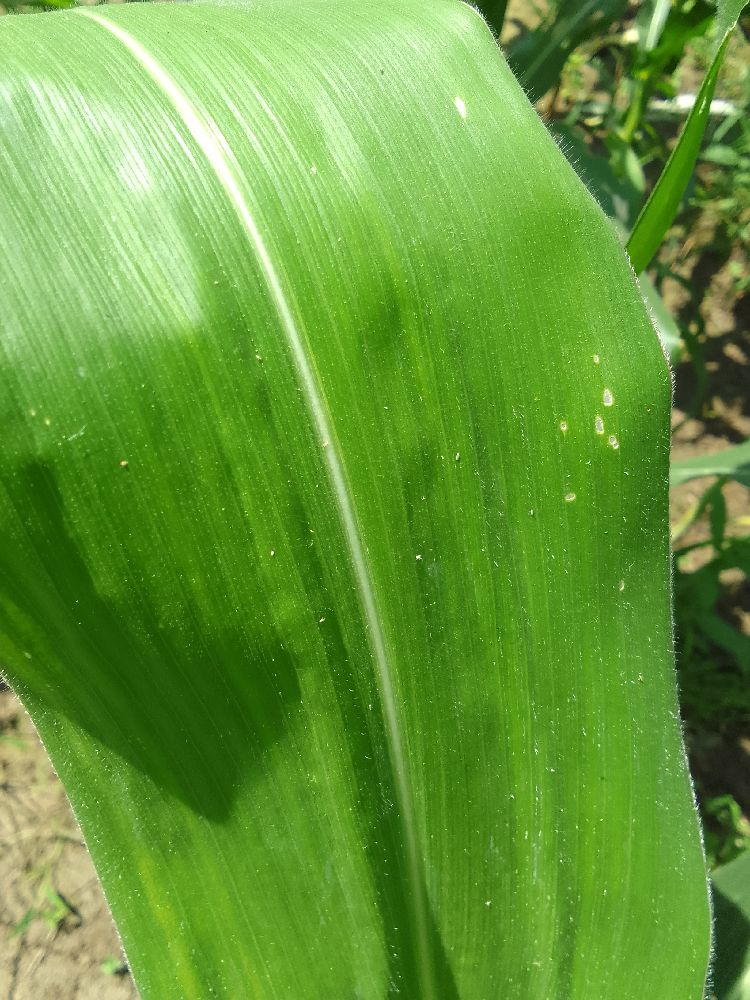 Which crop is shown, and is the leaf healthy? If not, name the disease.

maize, healthy
